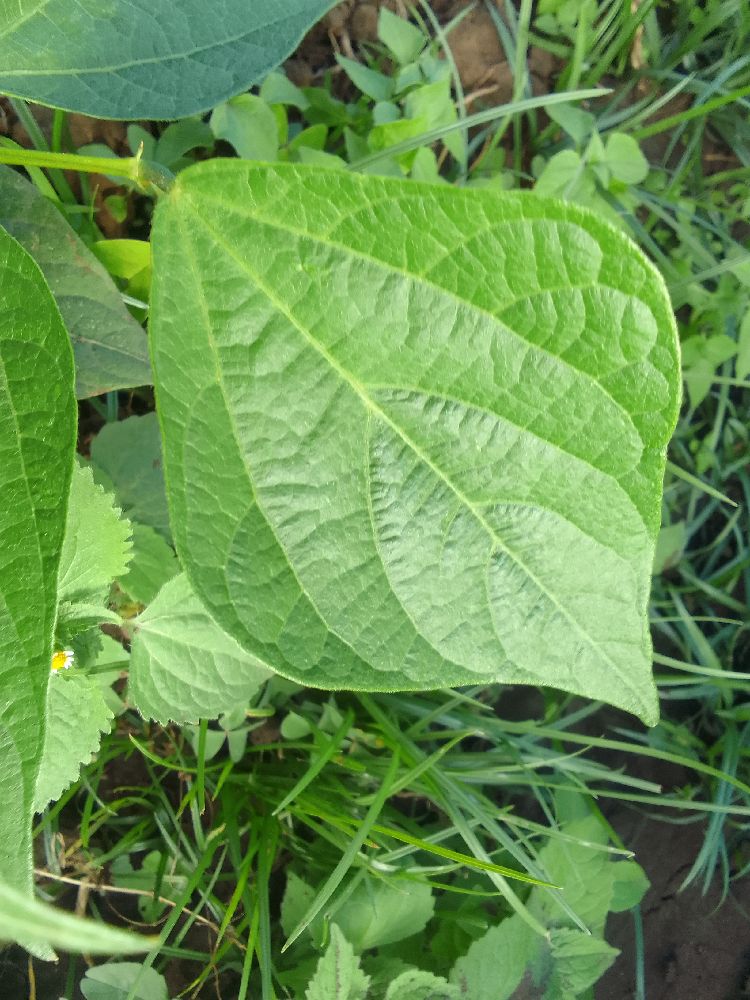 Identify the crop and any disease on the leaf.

common bean, healthy
